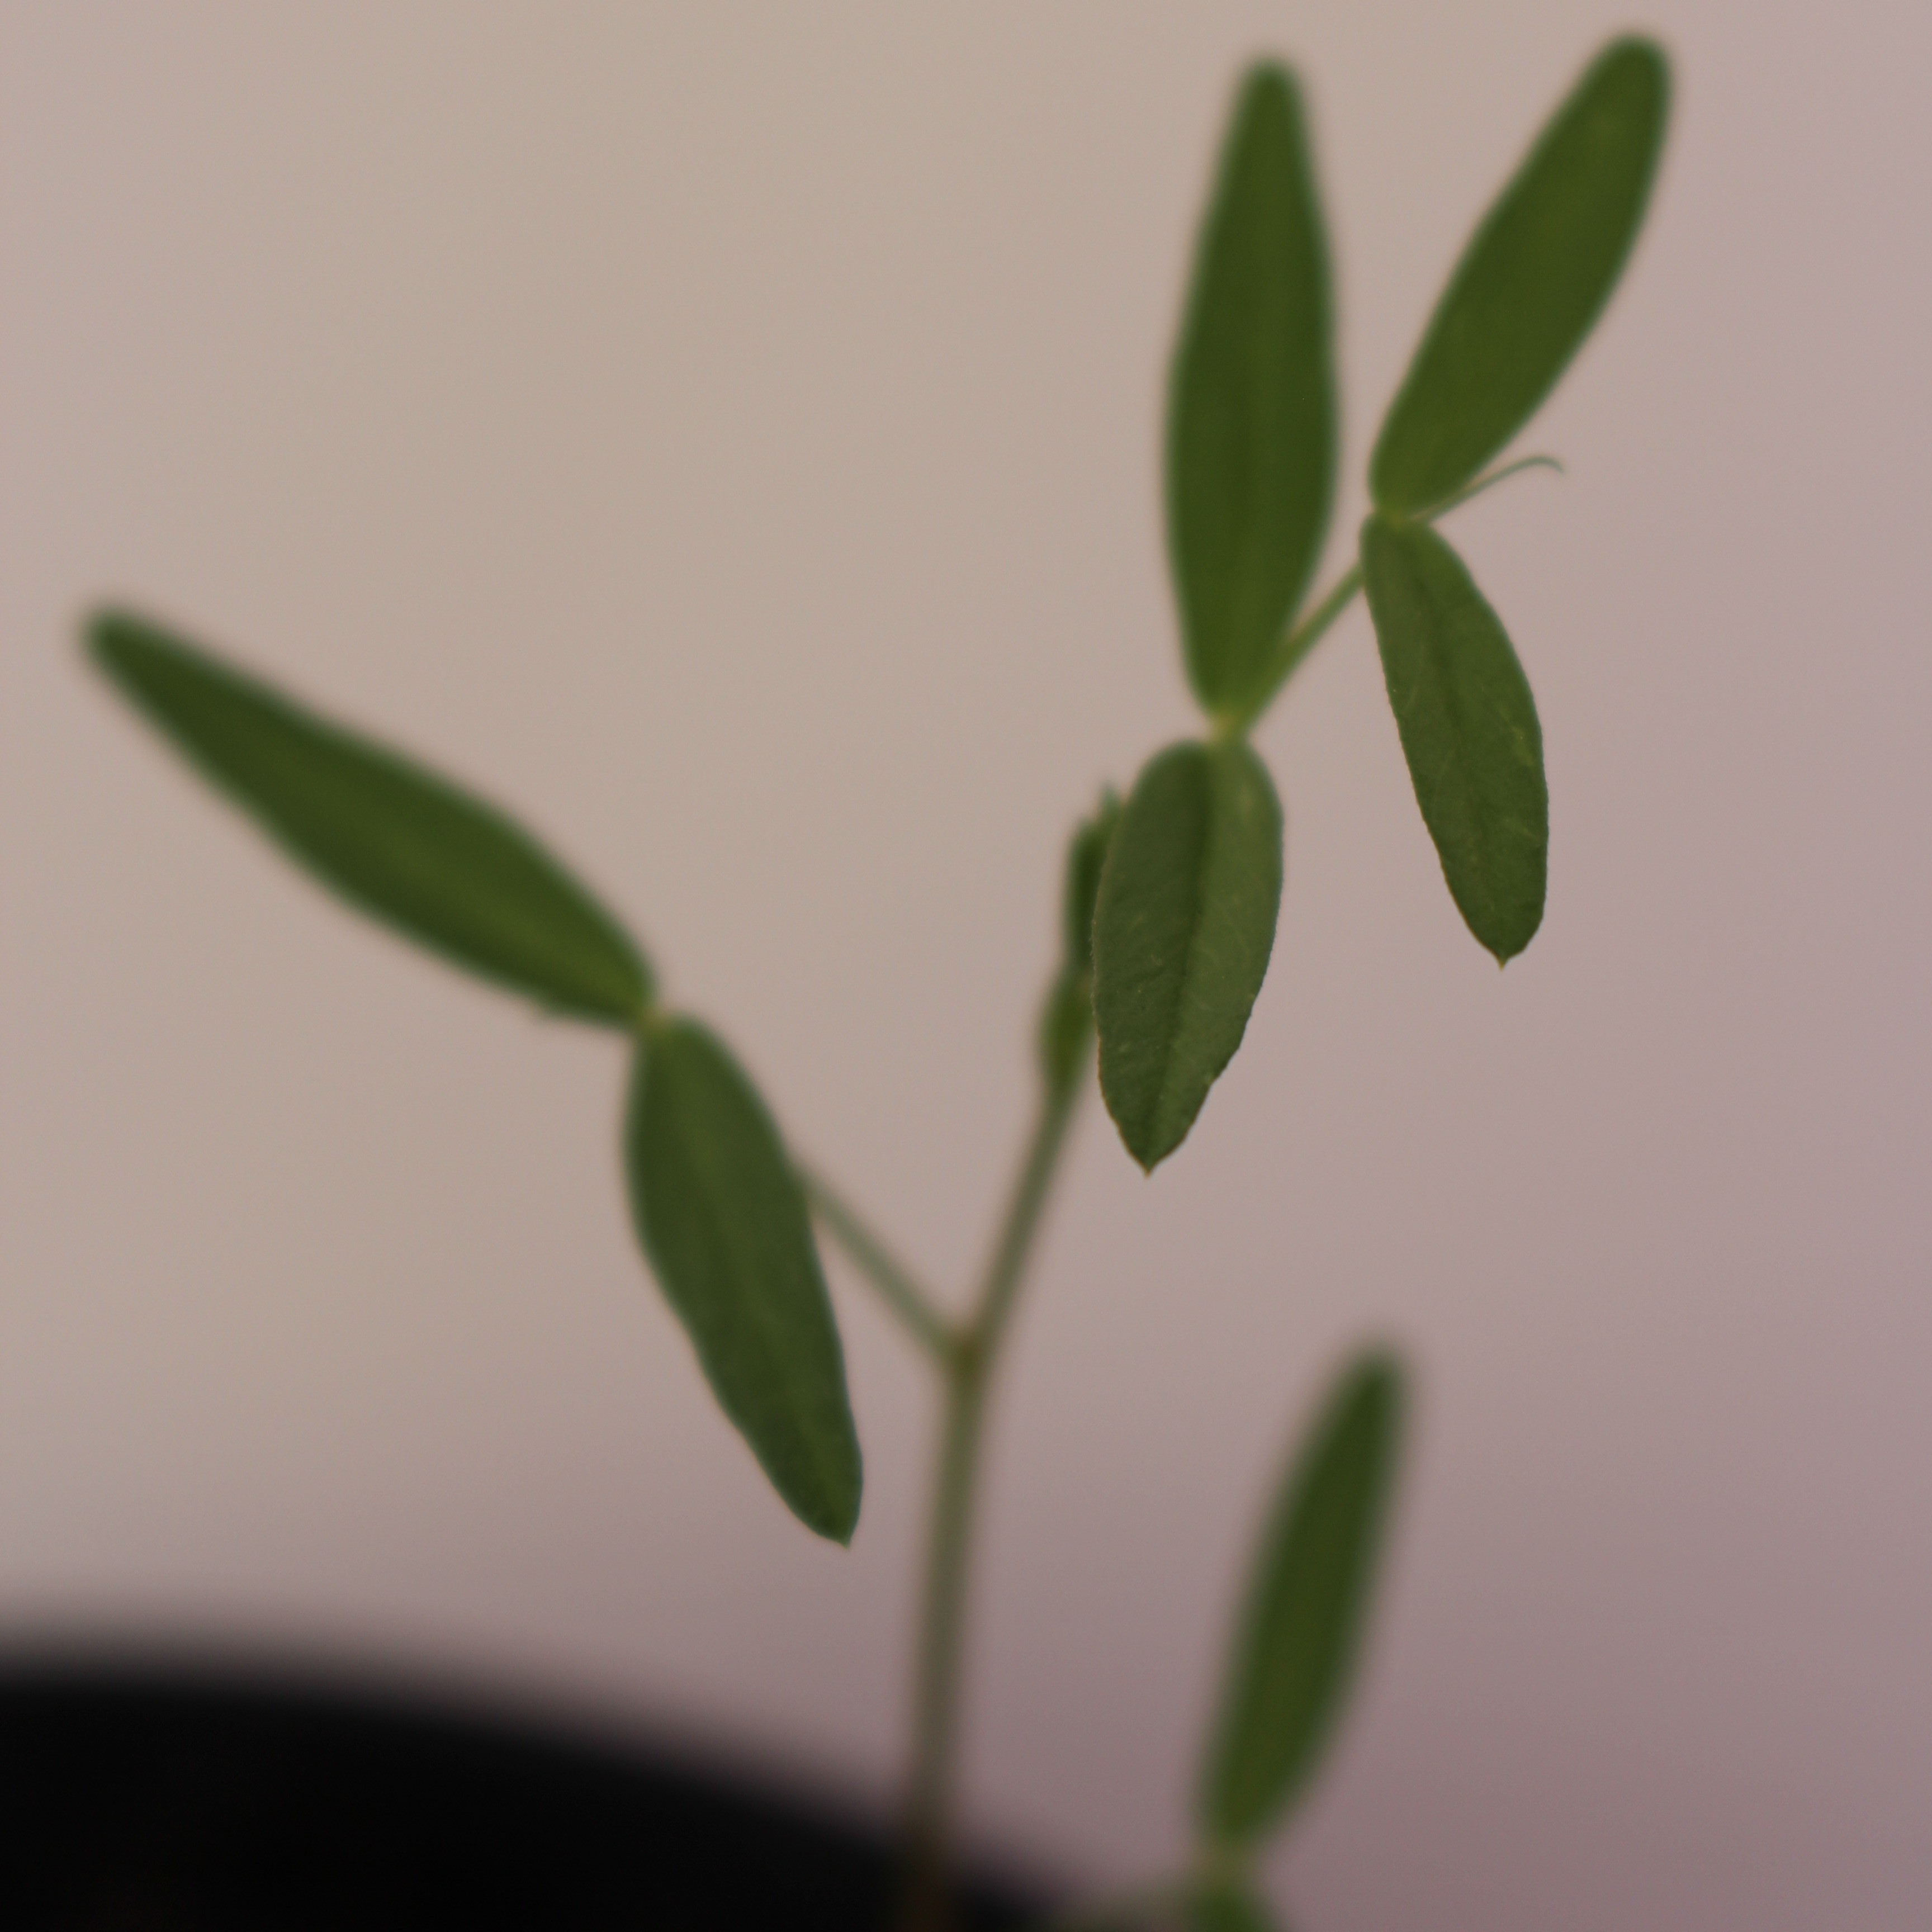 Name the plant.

Vicia sativa
